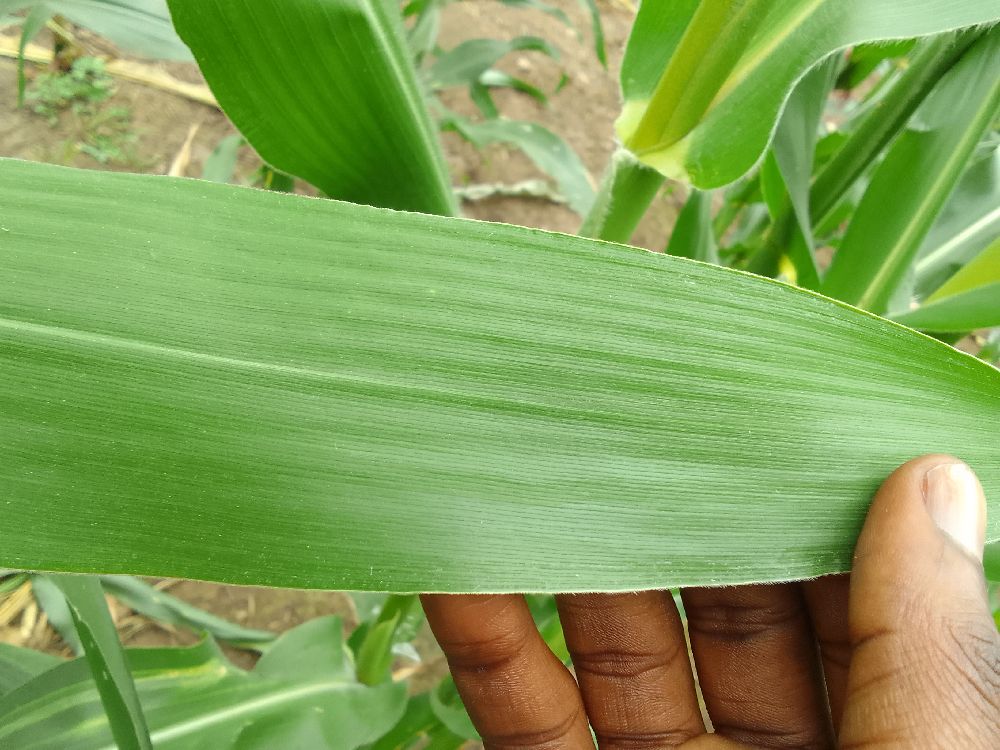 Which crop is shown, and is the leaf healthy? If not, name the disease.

maize, healthy
